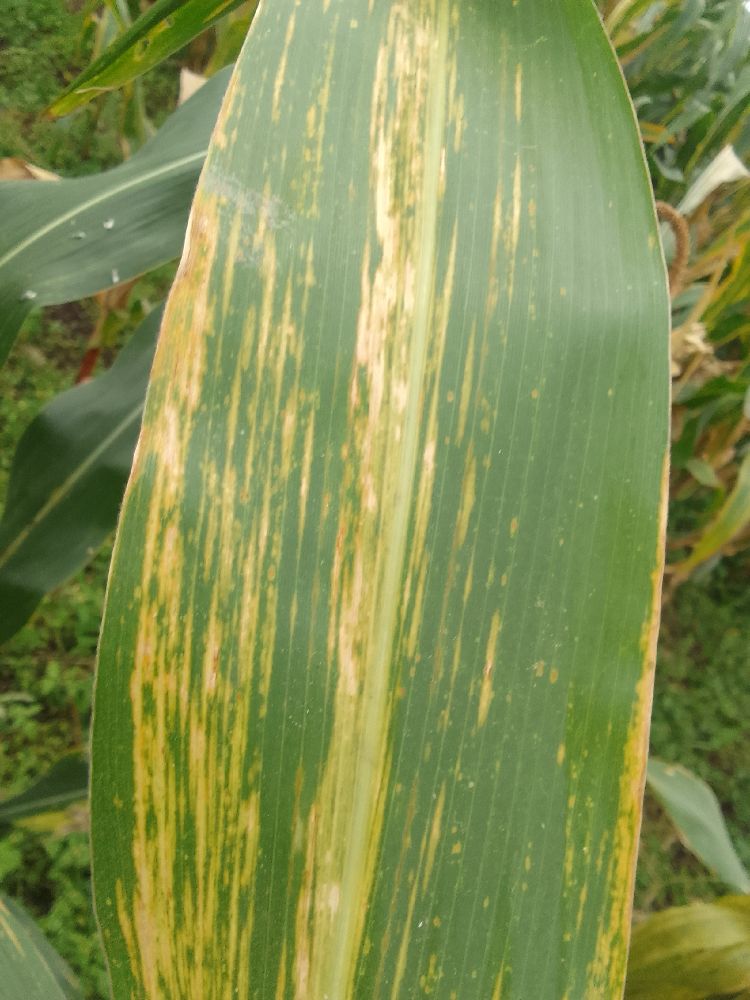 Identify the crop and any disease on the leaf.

maize, maize lethal necrosis
